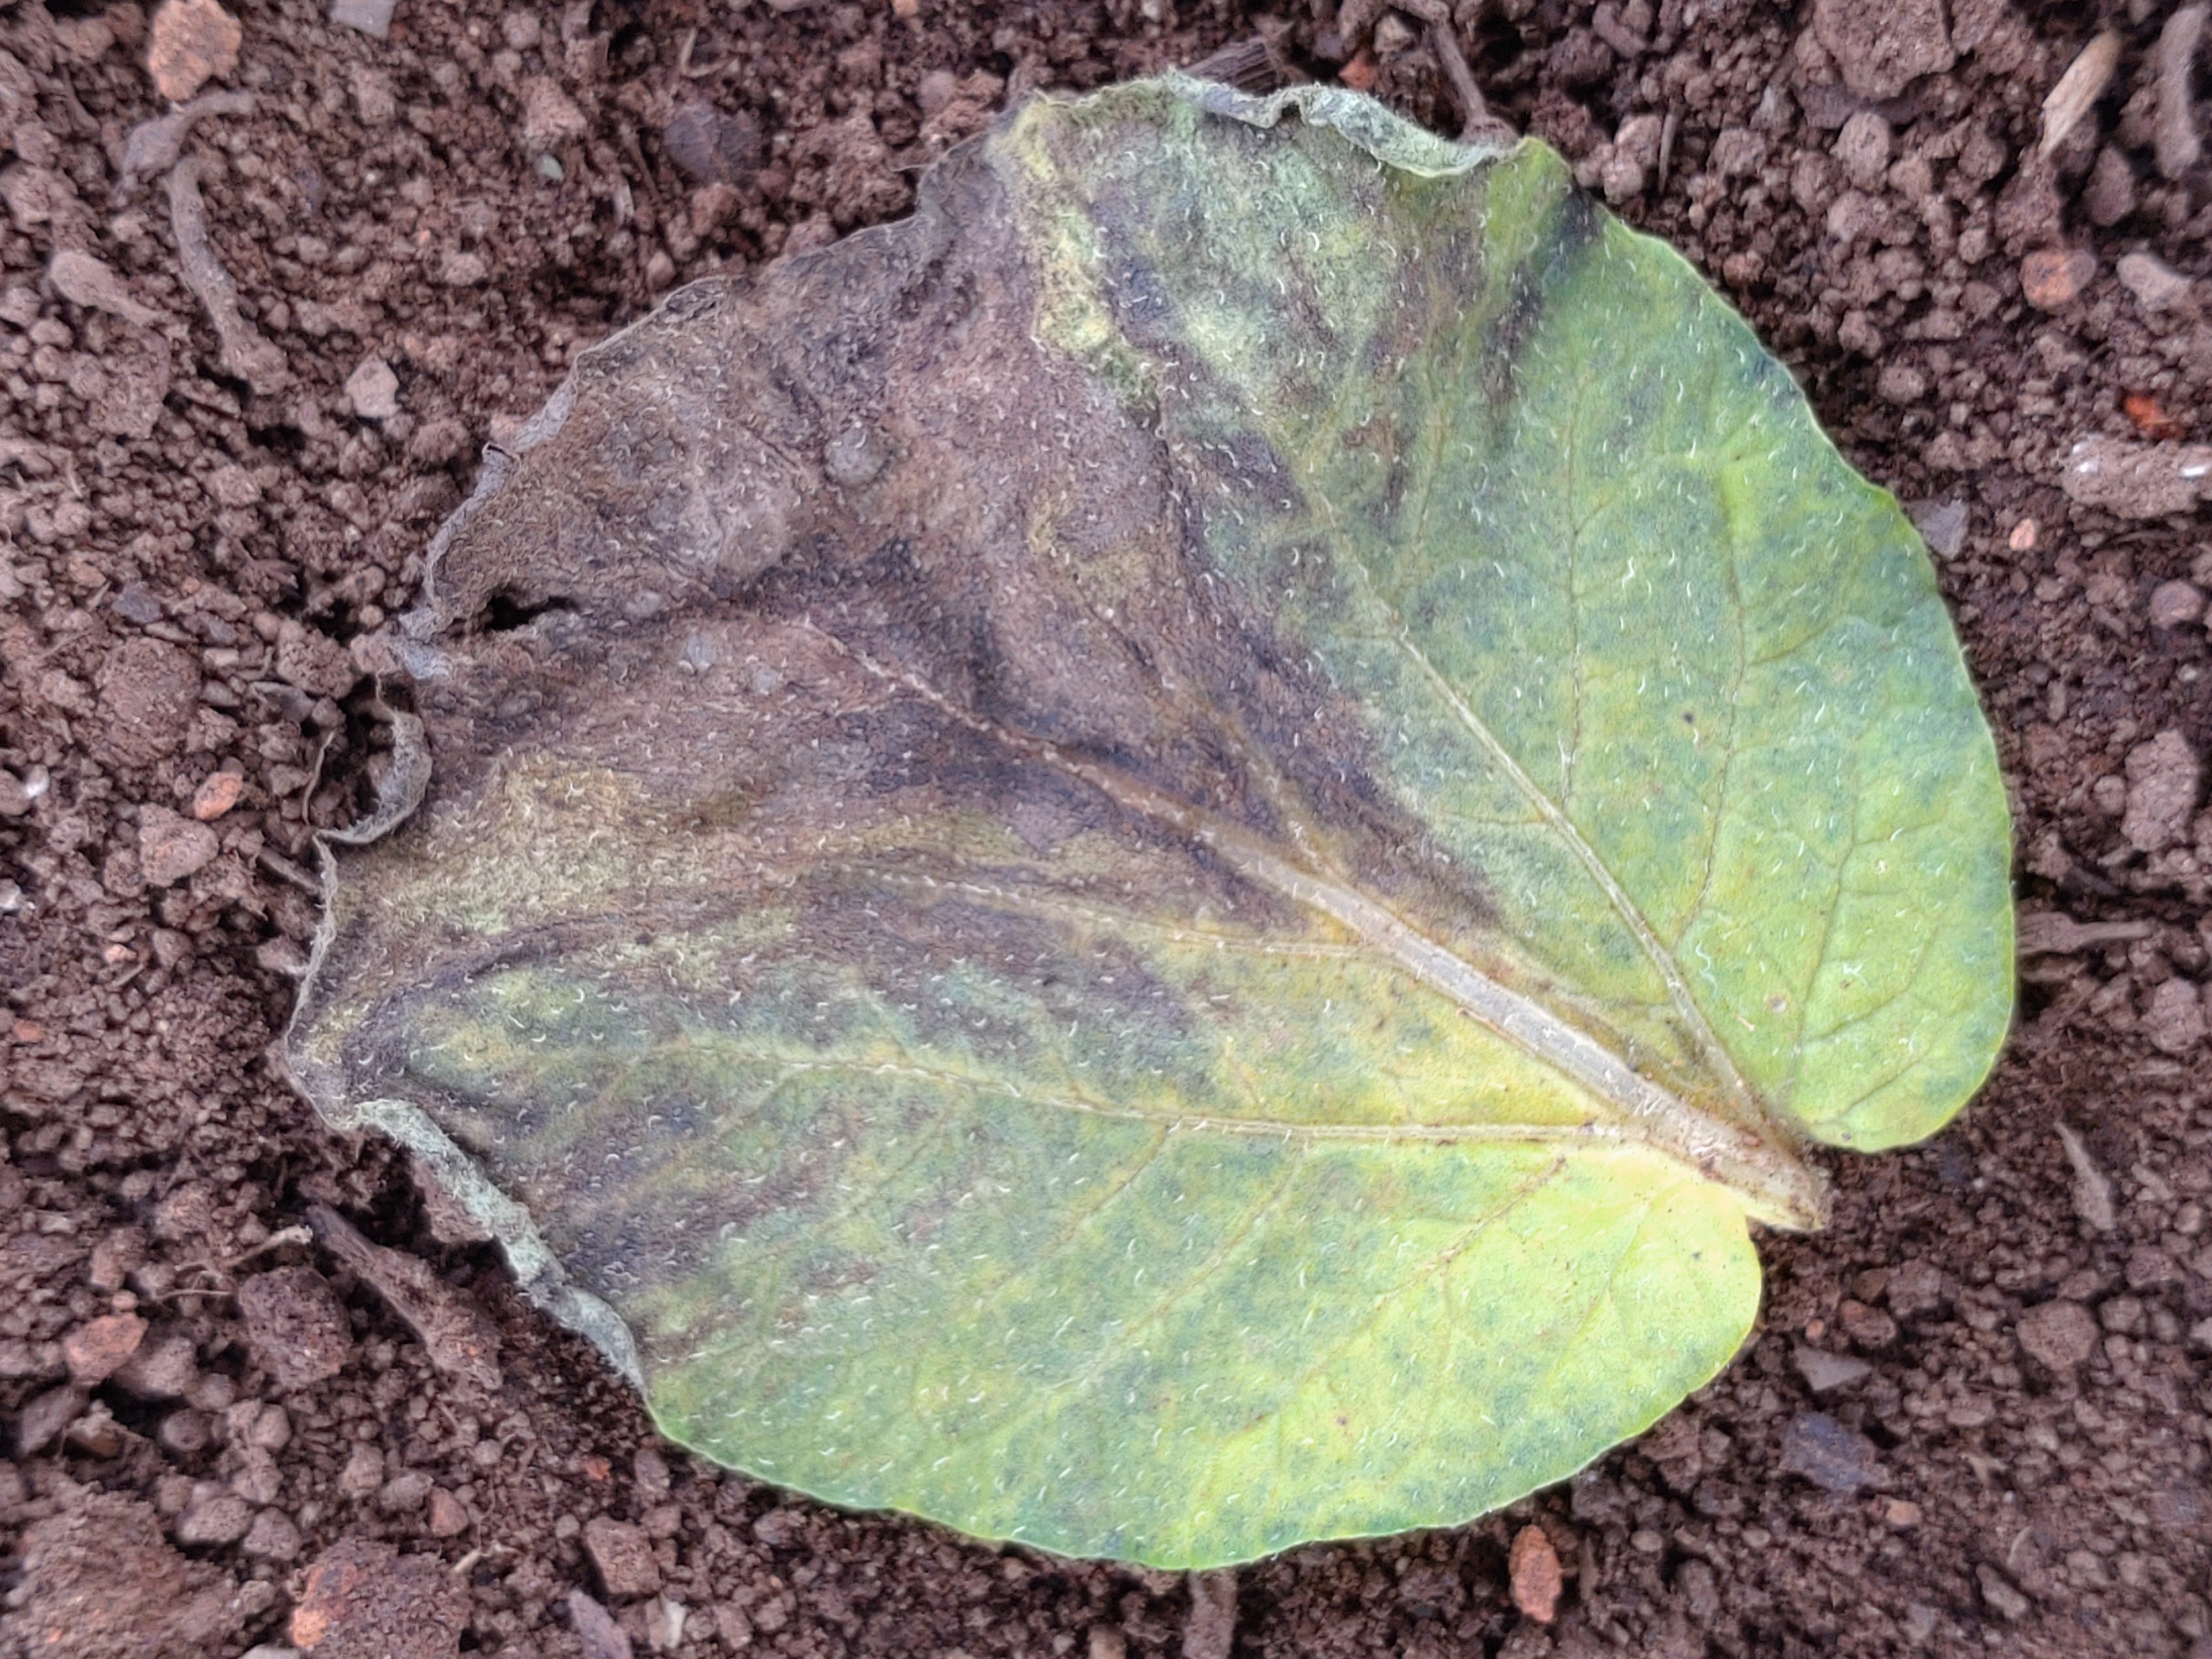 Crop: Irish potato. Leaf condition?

late blight
